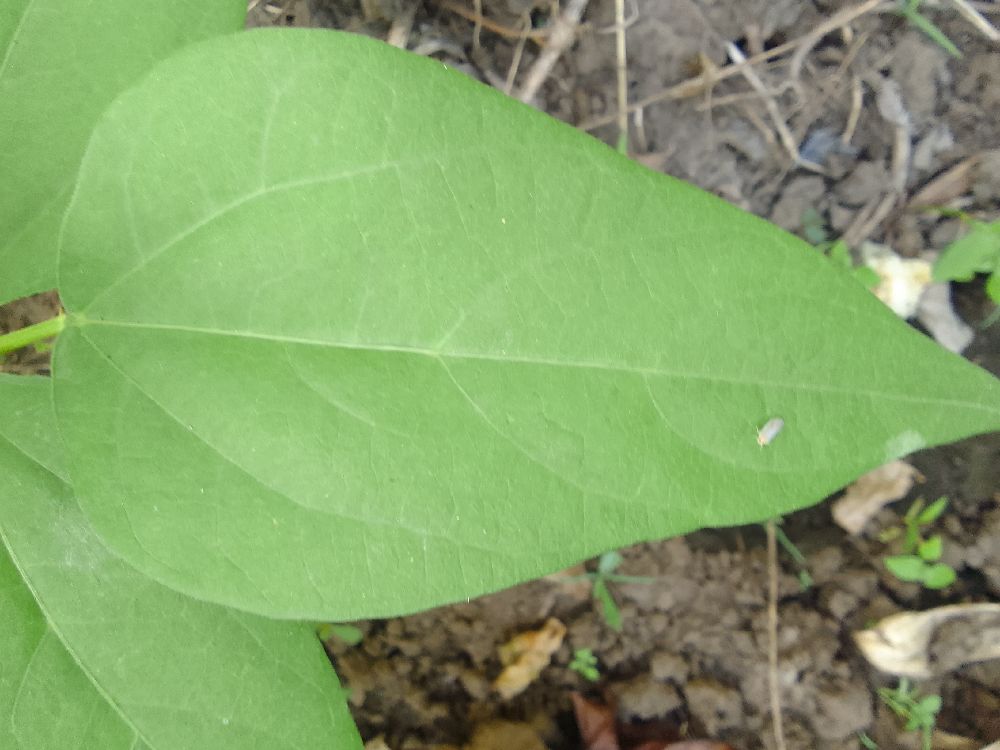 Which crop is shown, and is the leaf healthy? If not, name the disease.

common bean, healthy
